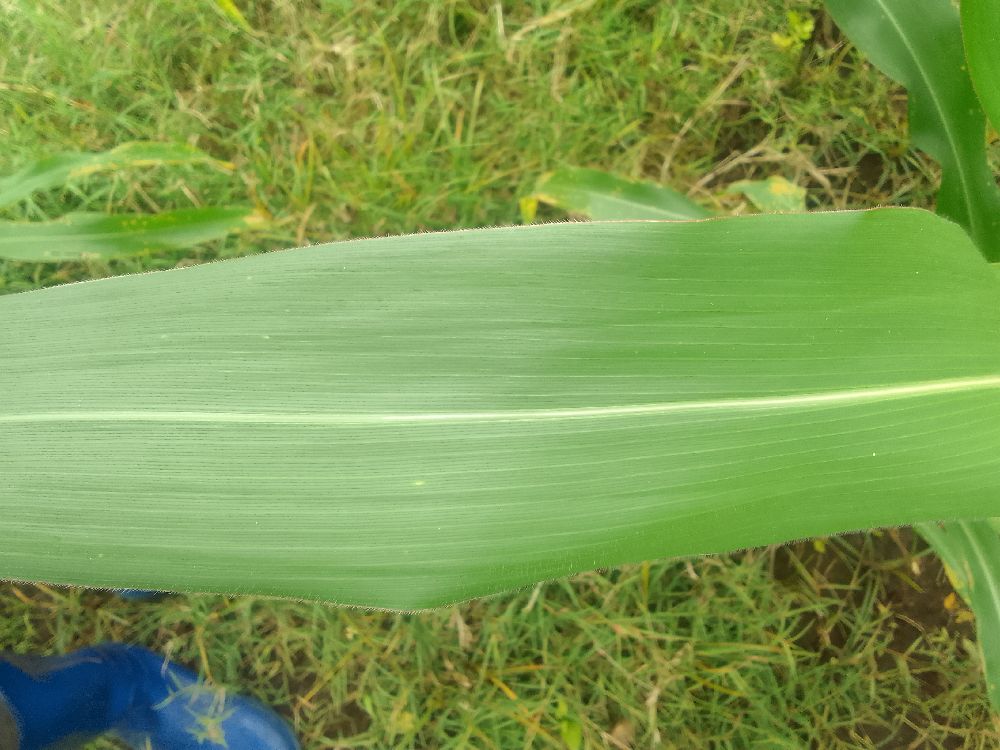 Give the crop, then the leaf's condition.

maize, healthy
